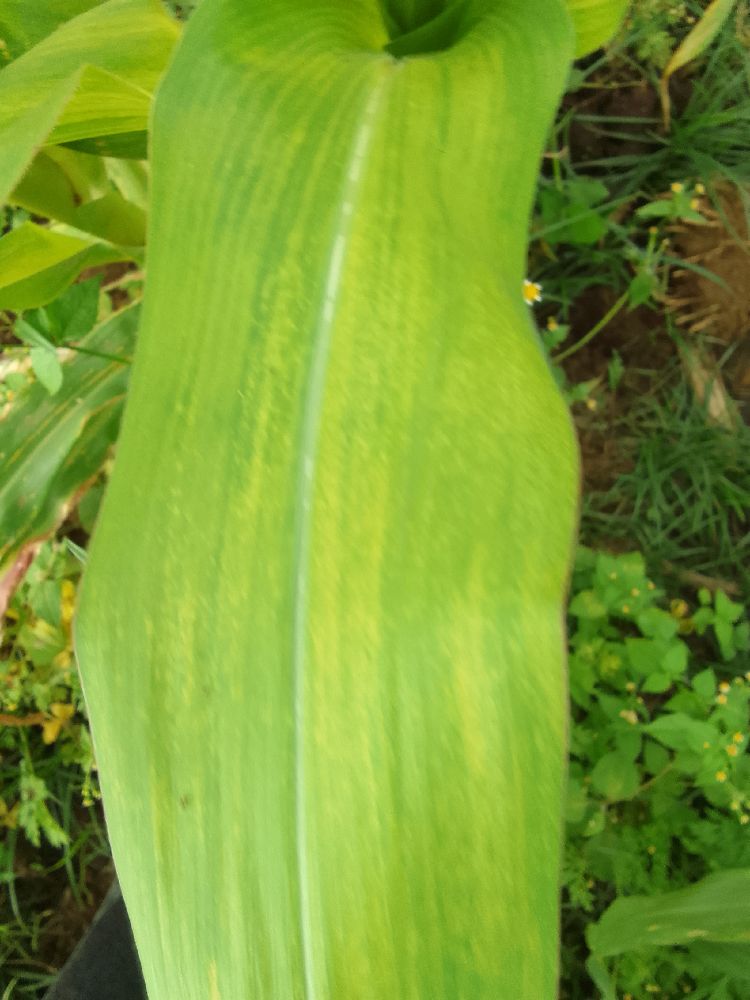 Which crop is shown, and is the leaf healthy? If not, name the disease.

maize, maize lethal necrosis
